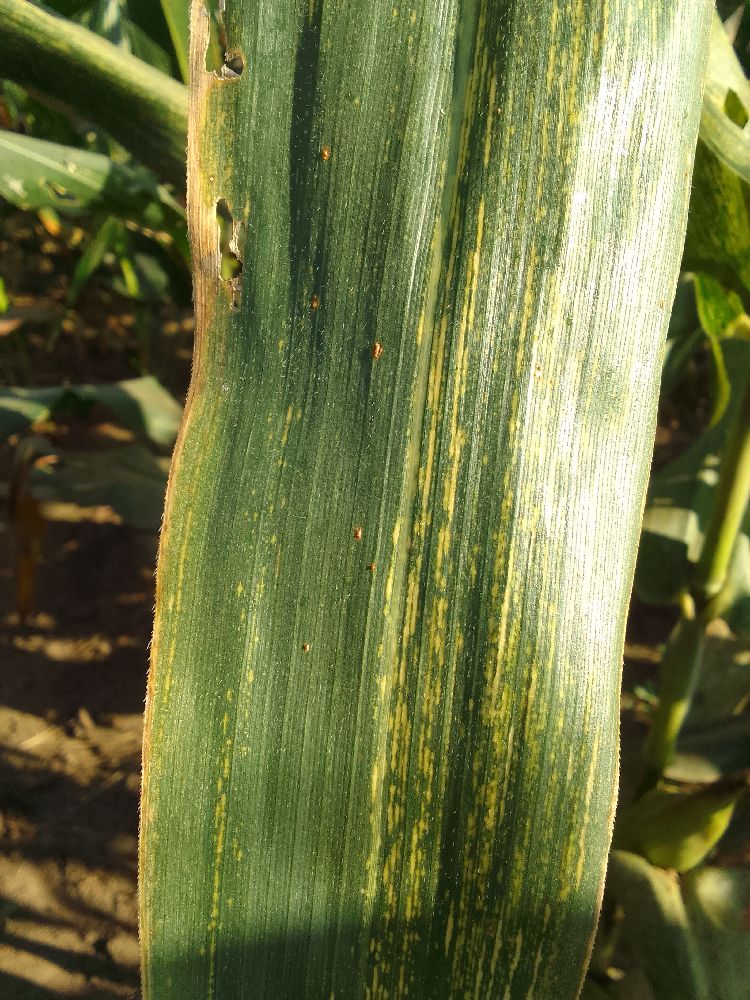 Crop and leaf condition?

maize, maize streak virus
